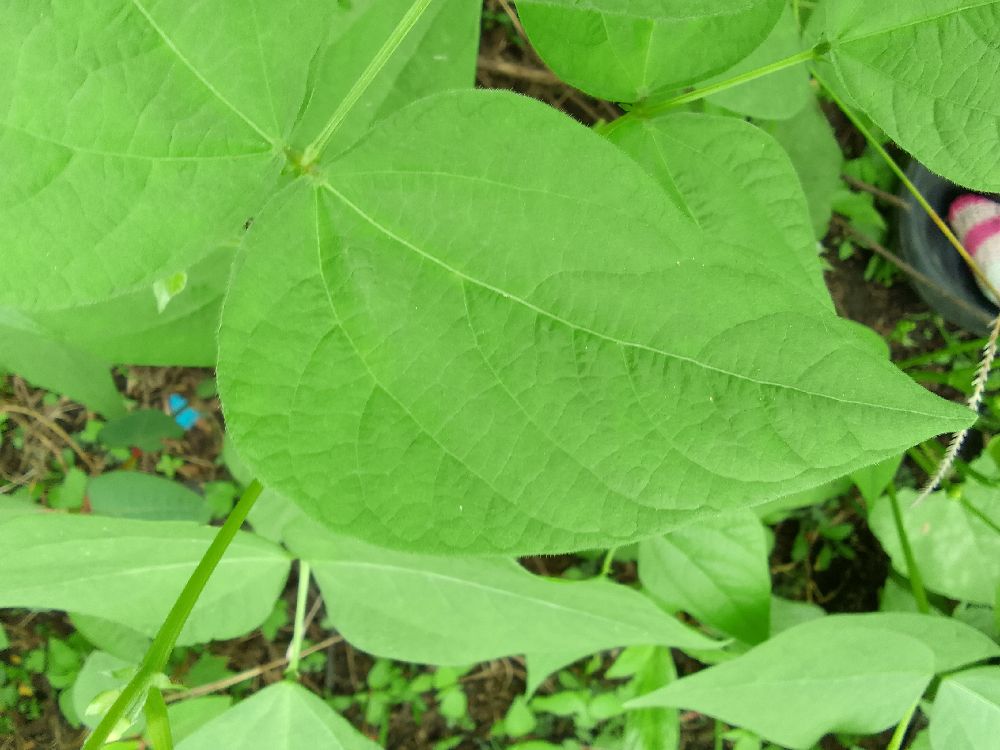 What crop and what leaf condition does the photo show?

common bean, healthy
